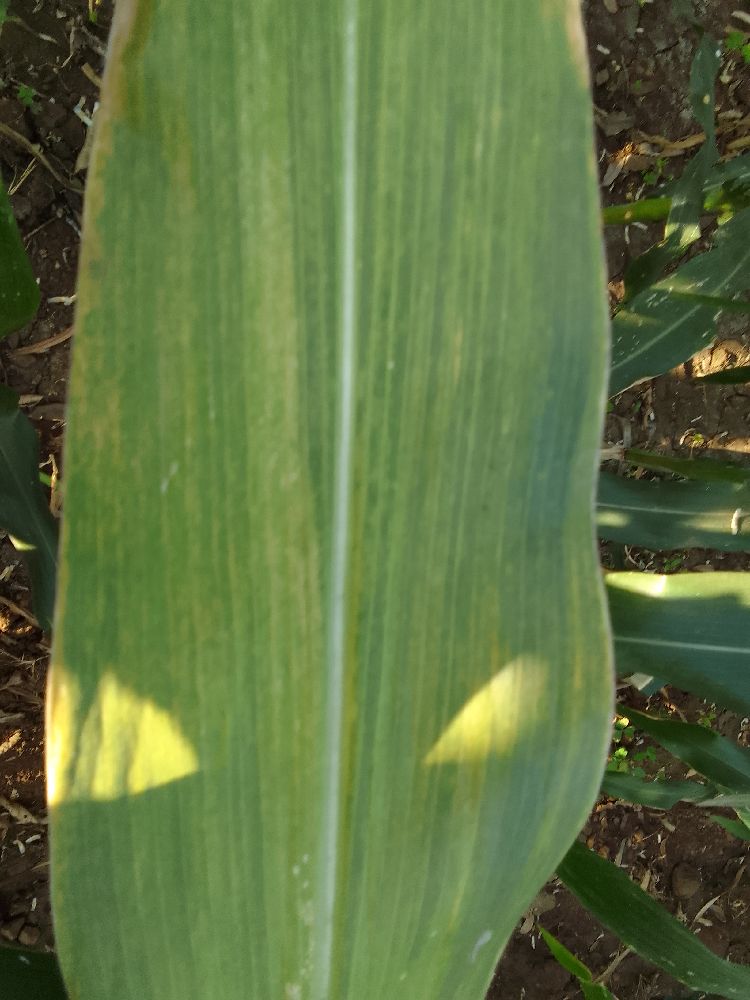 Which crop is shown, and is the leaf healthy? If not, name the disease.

maize, maize lethal necrosis
